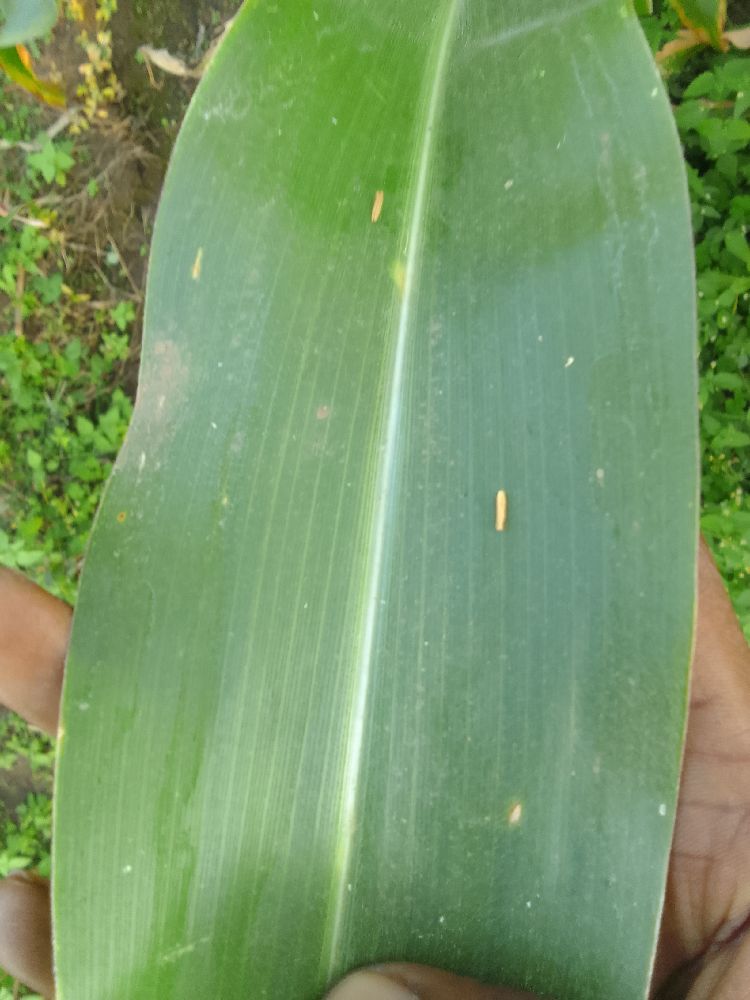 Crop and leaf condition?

maize, healthy
